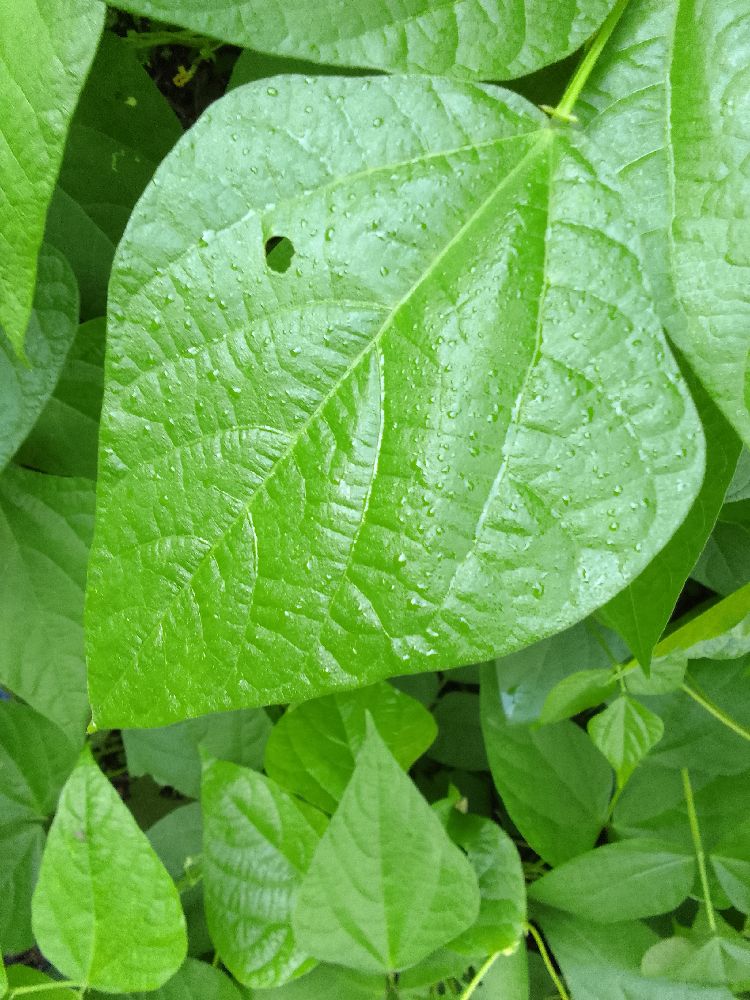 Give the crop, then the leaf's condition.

common bean, healthy
